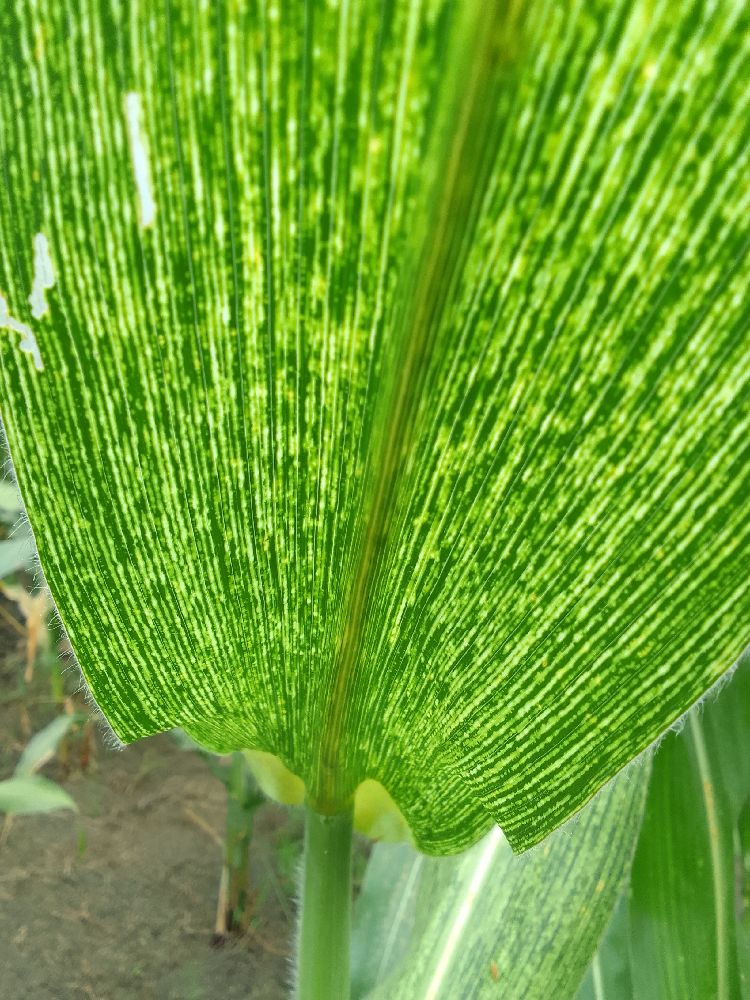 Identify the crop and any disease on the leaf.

maize, maize streak virus
